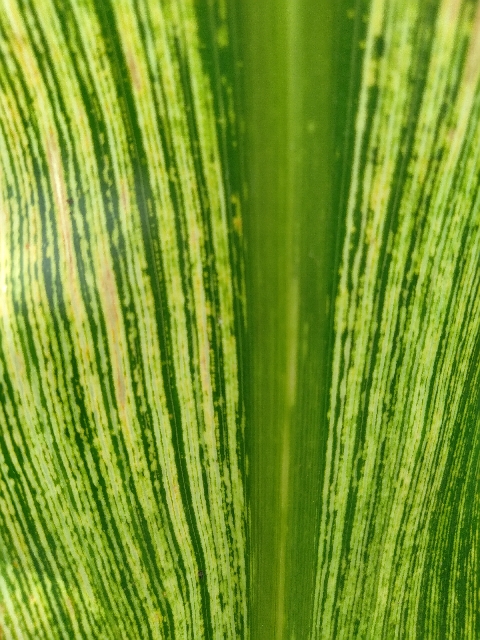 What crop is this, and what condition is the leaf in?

maize, maize streak virus
